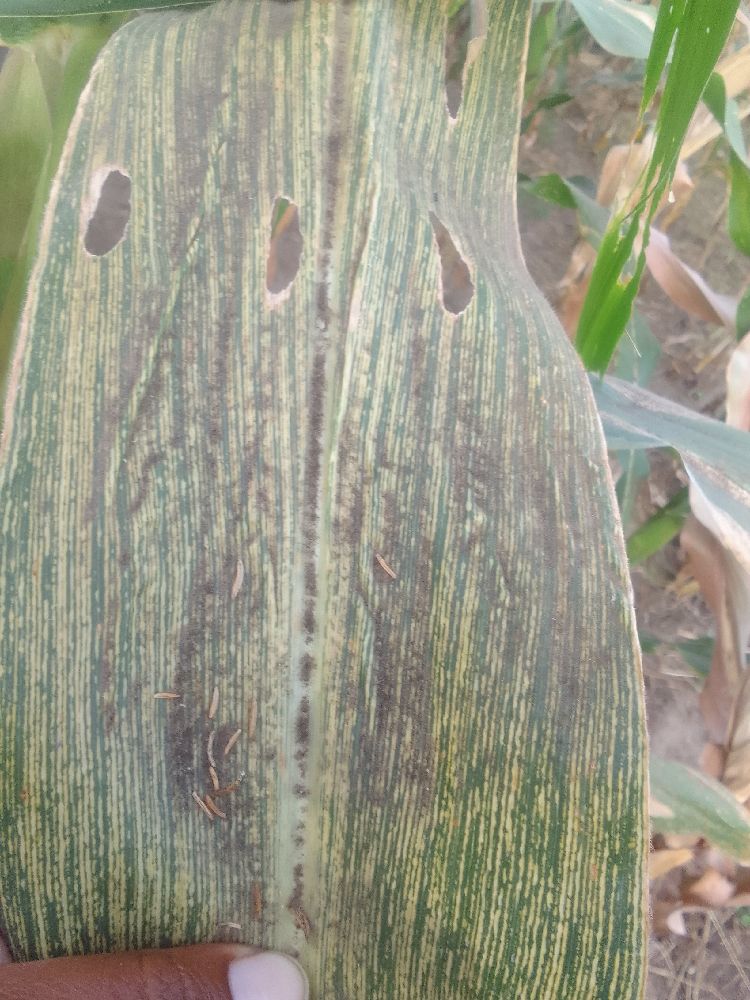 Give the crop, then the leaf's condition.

maize, maize streak virus
